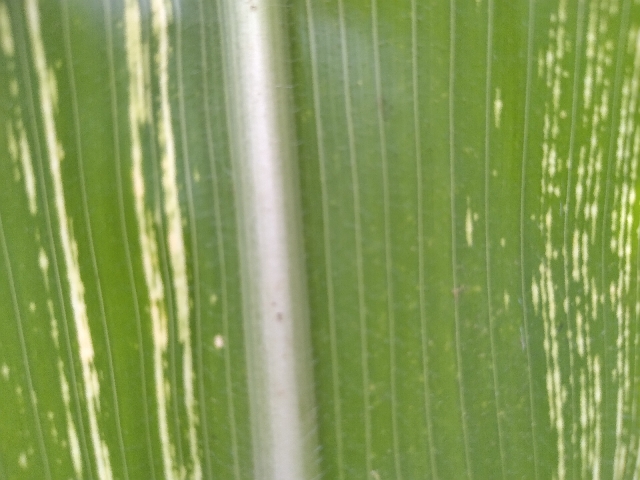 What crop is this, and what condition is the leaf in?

maize, maize streak virus
